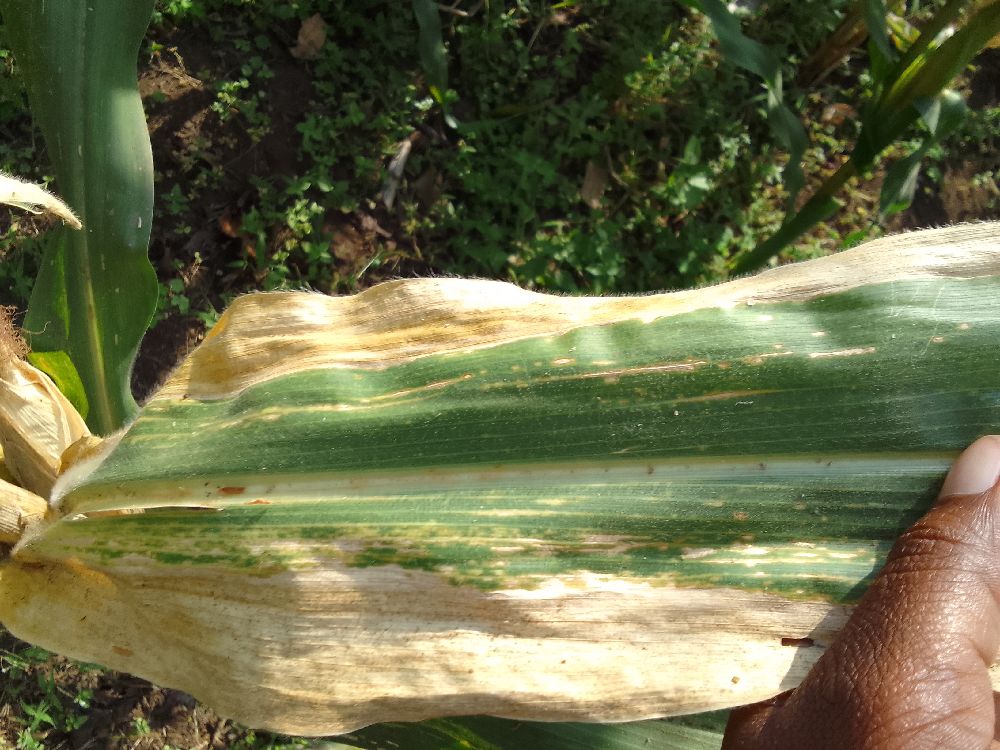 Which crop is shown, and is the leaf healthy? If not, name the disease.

maize, maize lethal necrosis
